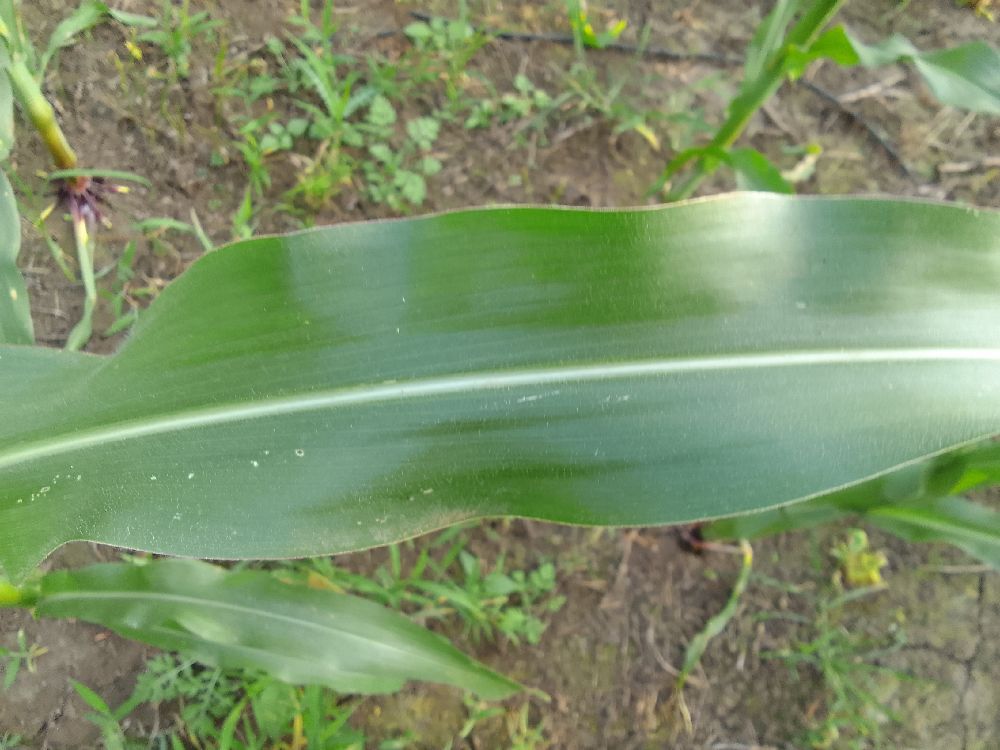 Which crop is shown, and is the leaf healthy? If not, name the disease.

maize, healthy
